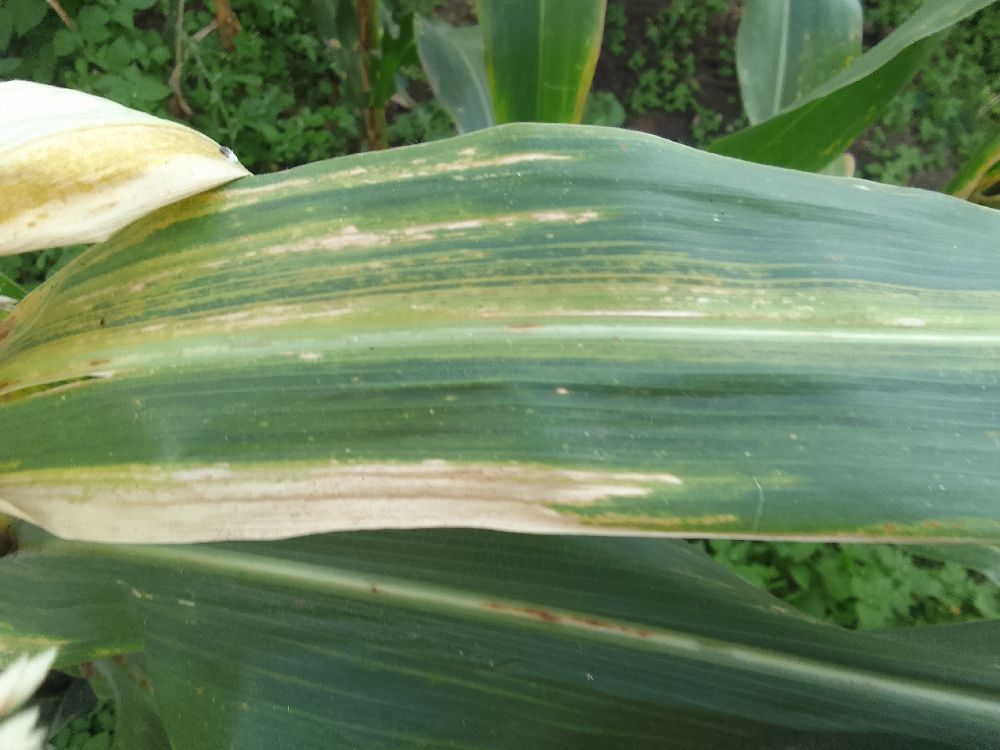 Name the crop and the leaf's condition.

maize, maize lethal necrosis
